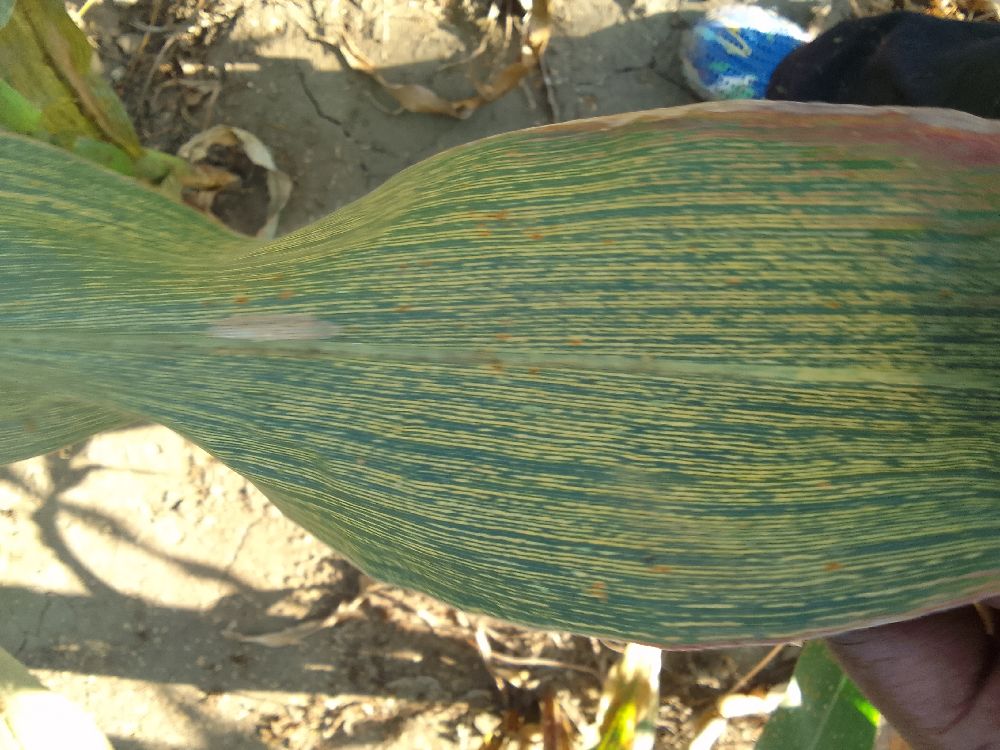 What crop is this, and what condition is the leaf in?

maize, maize streak virus
